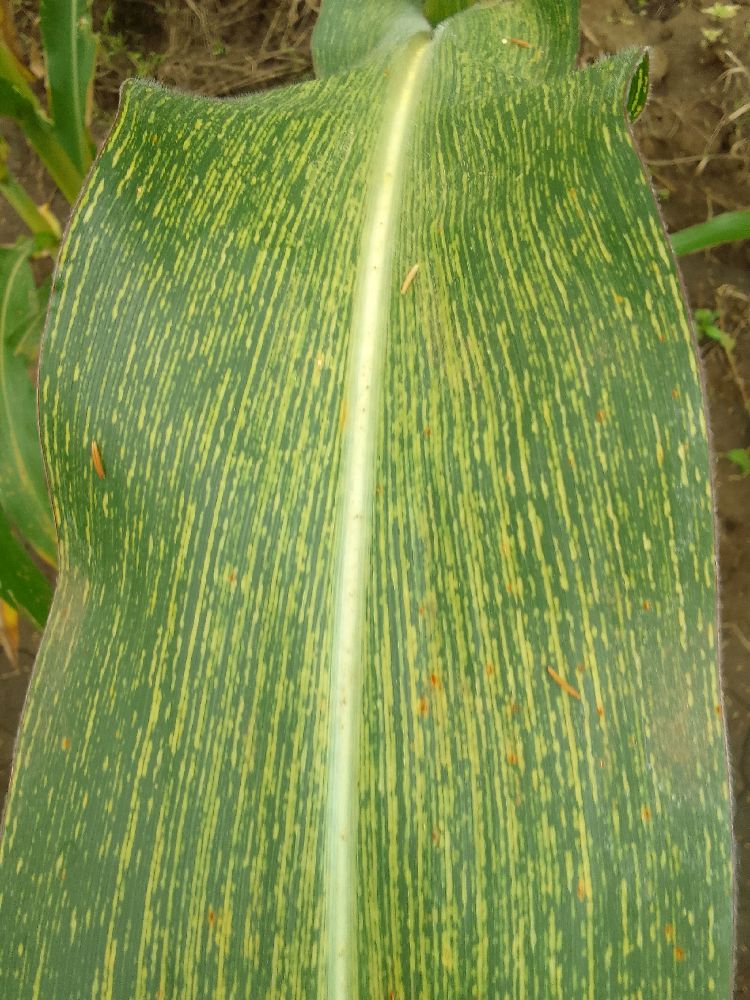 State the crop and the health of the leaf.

maize, maize streak virus
